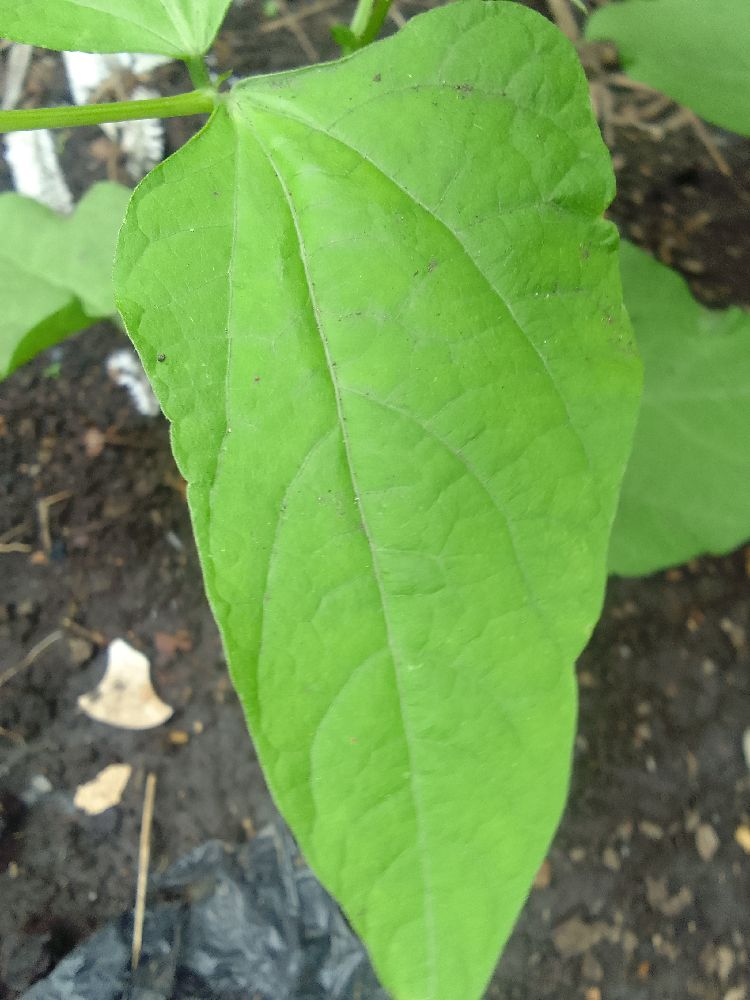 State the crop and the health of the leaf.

common bean, healthy
